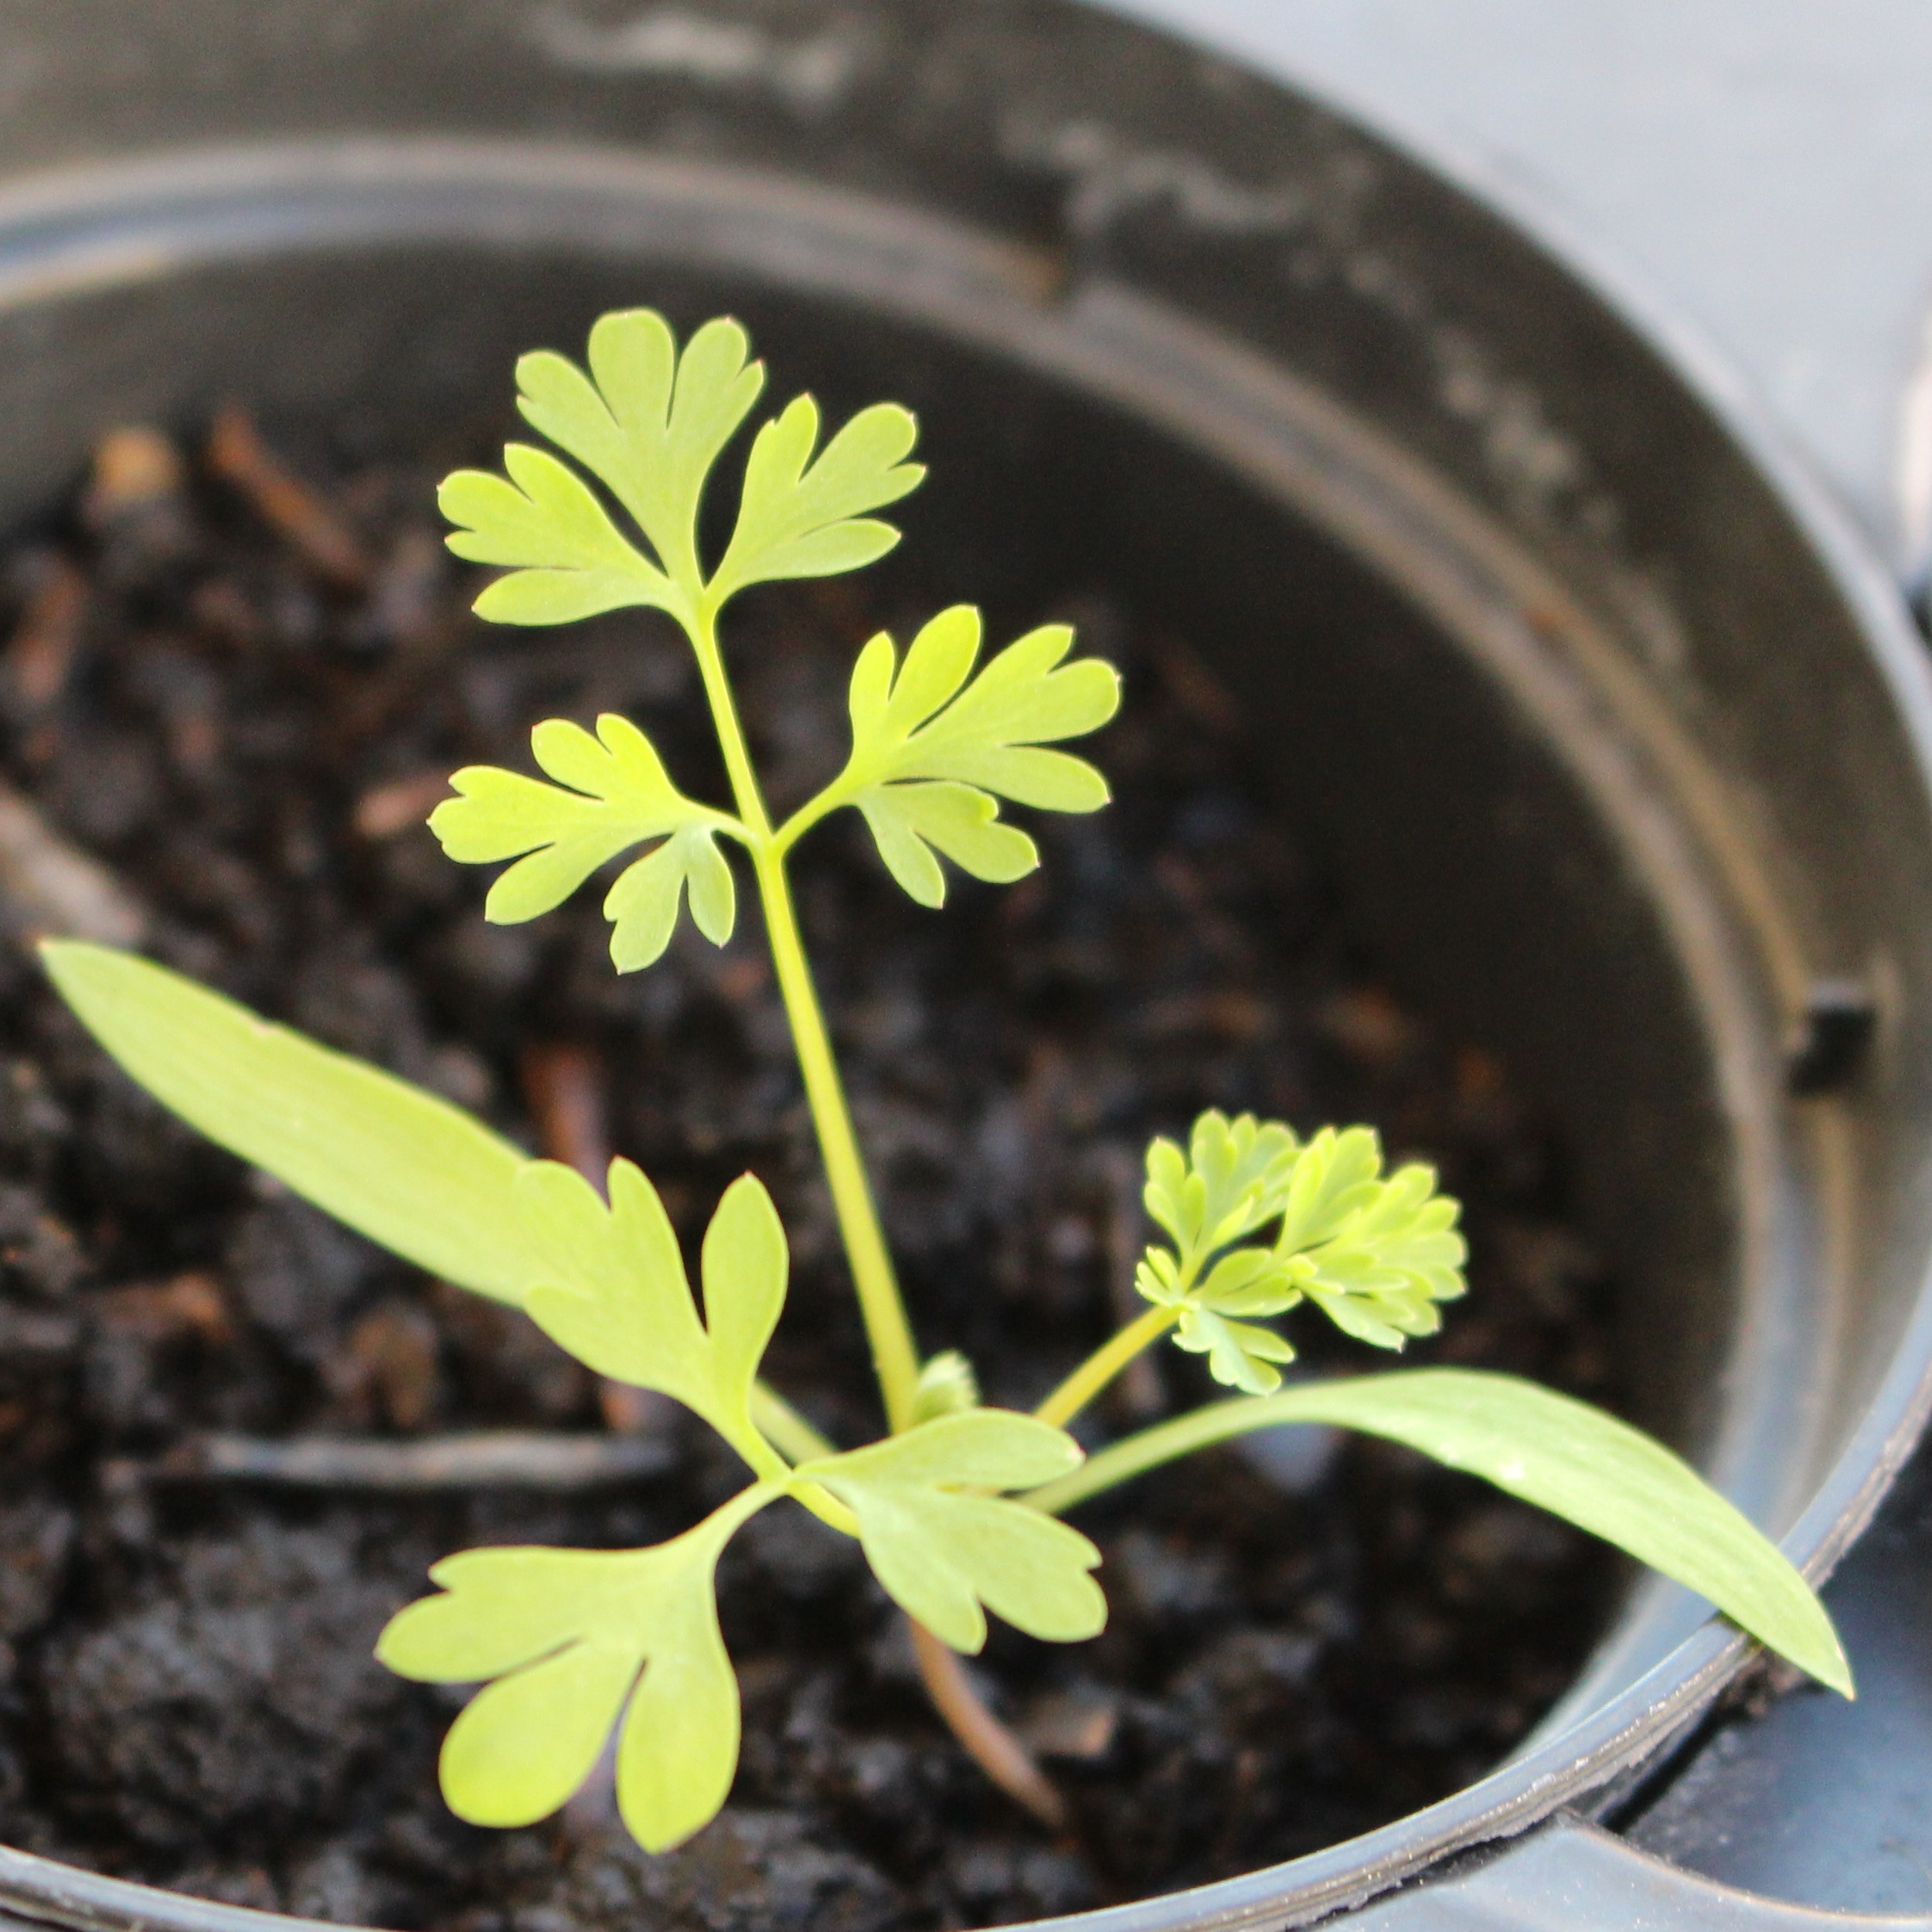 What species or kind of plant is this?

Fumaria officinalis
